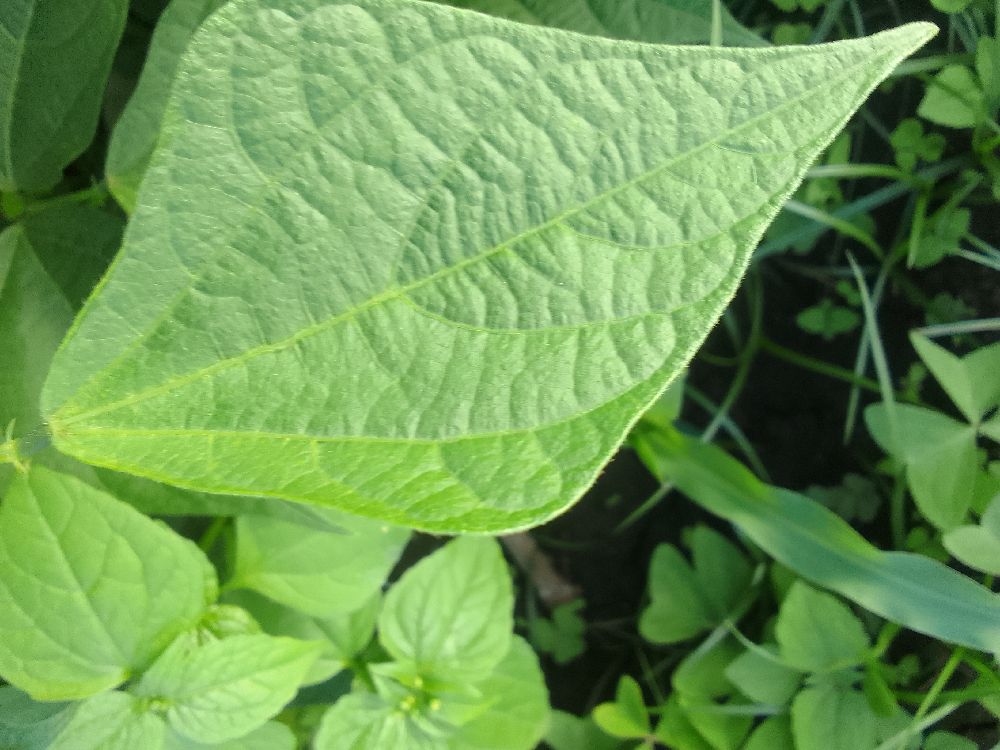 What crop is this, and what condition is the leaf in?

common bean, healthy
